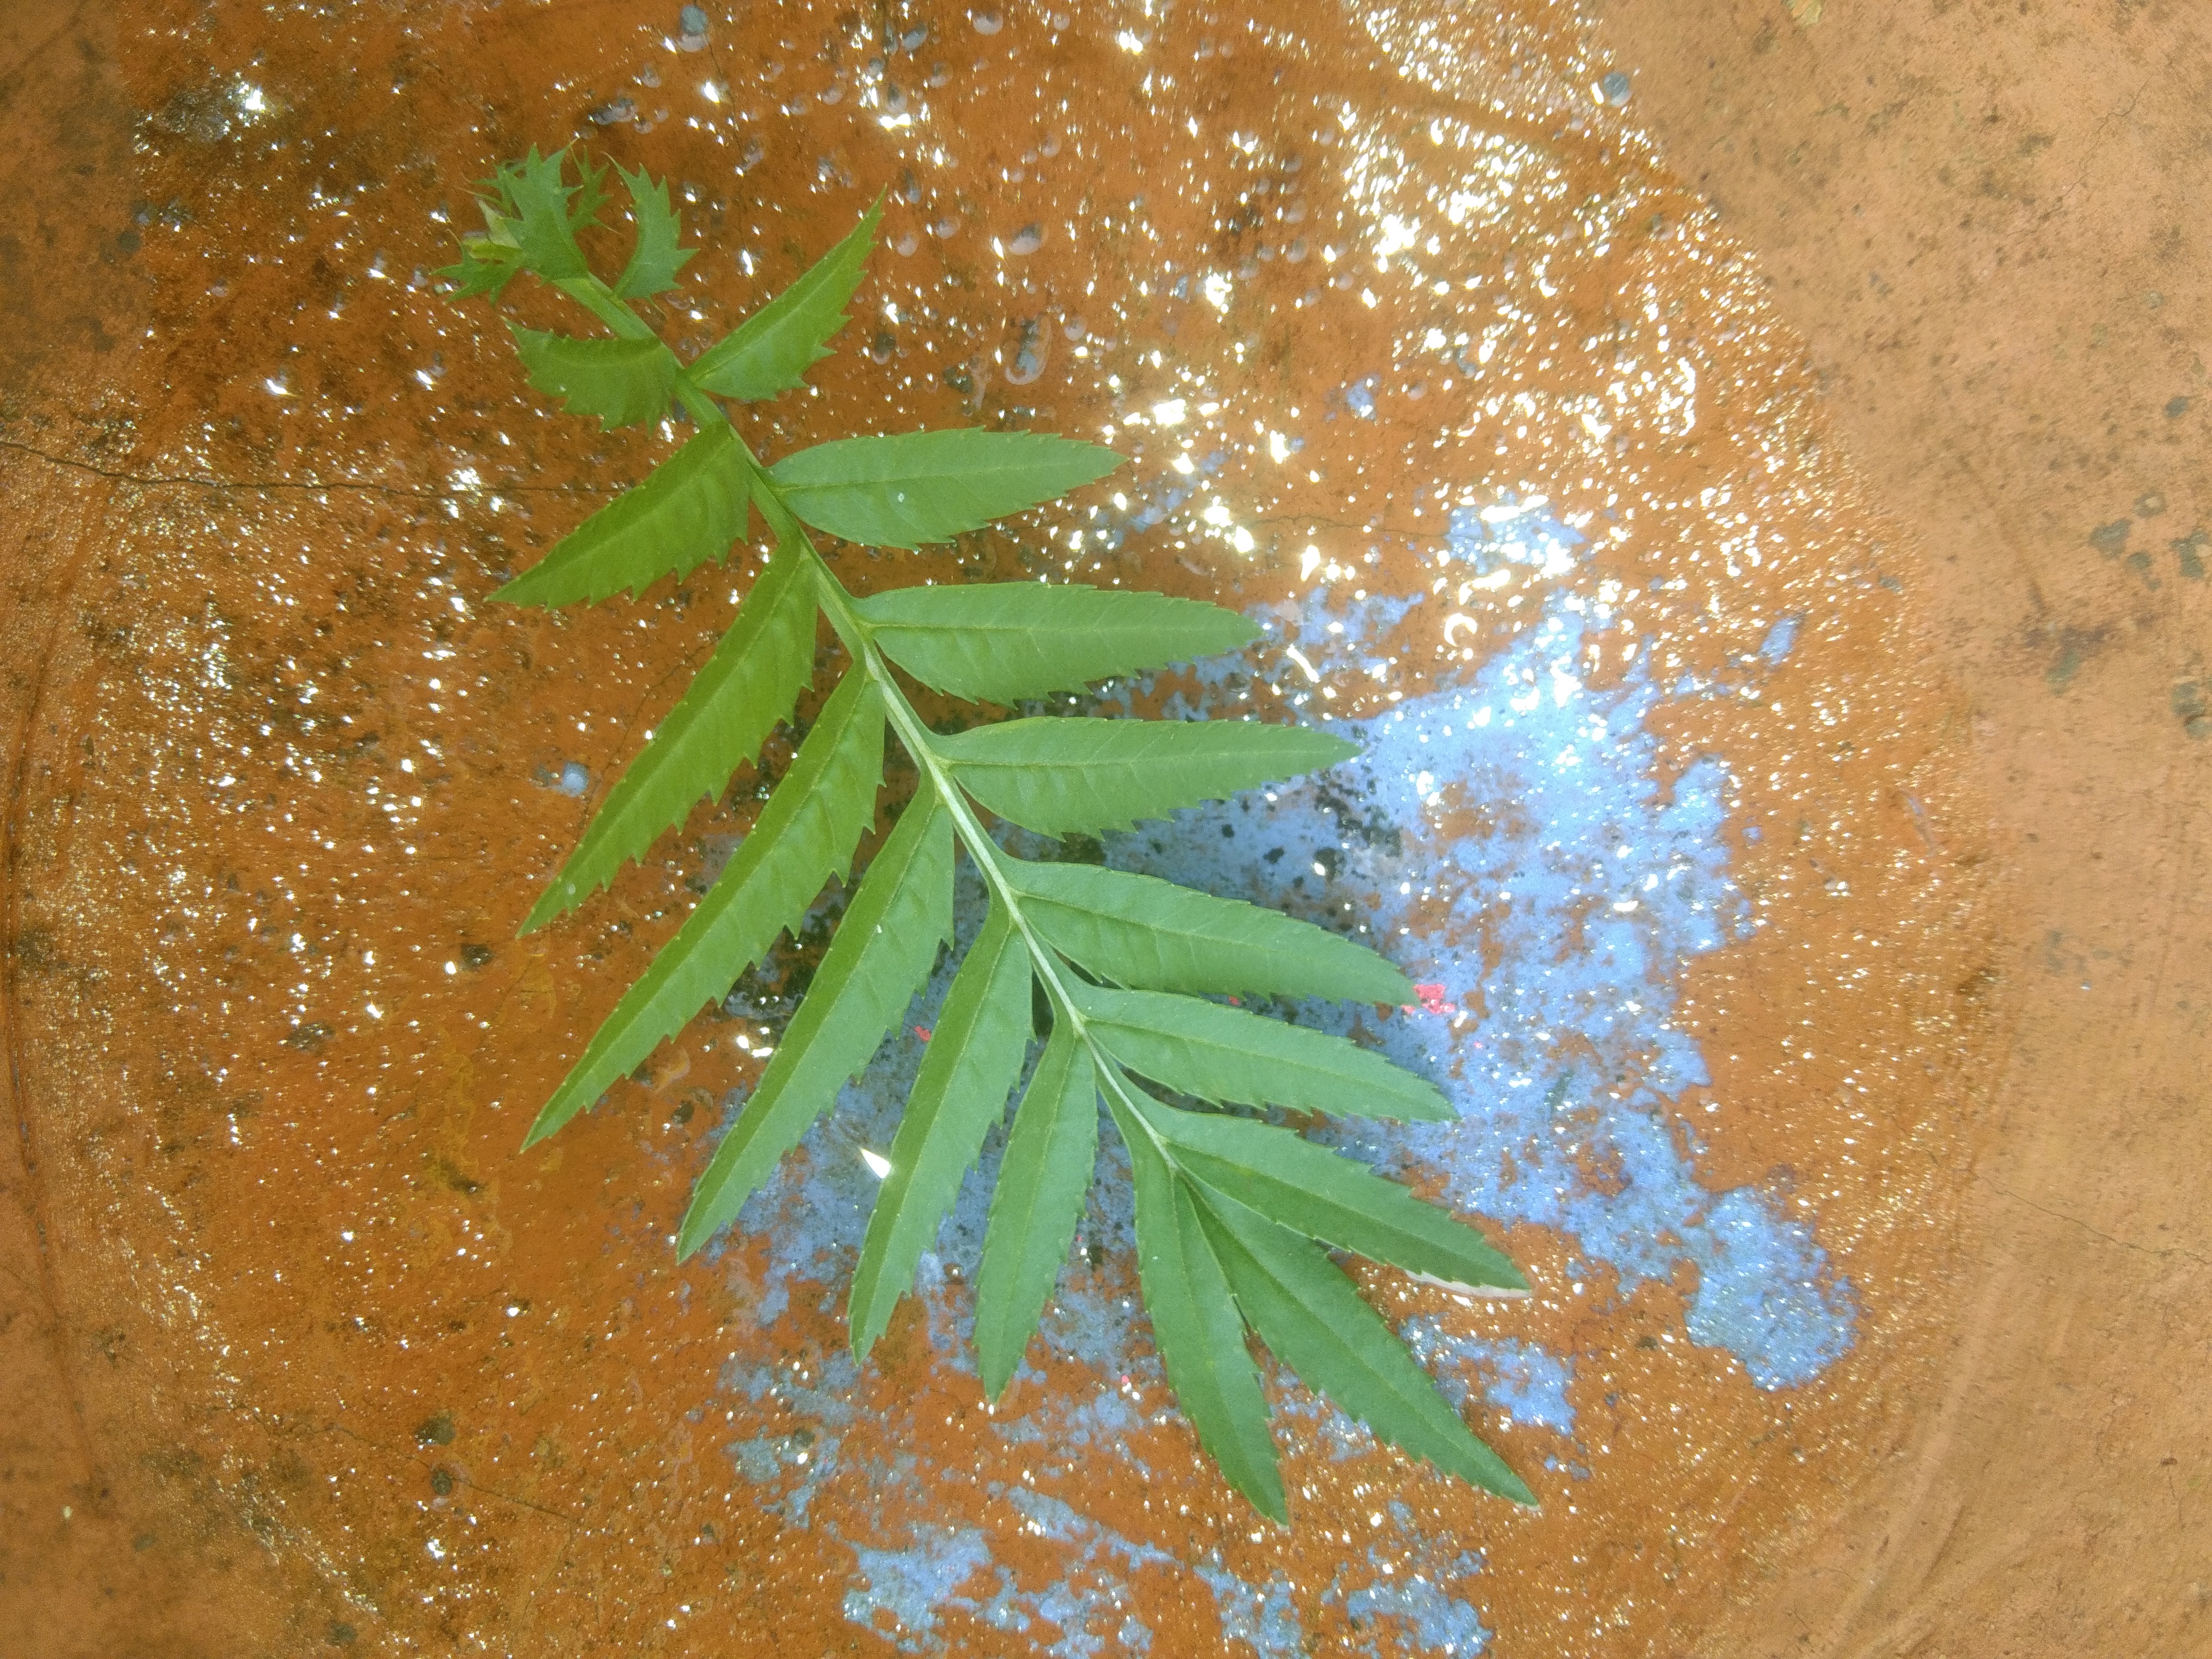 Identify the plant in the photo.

marigold
